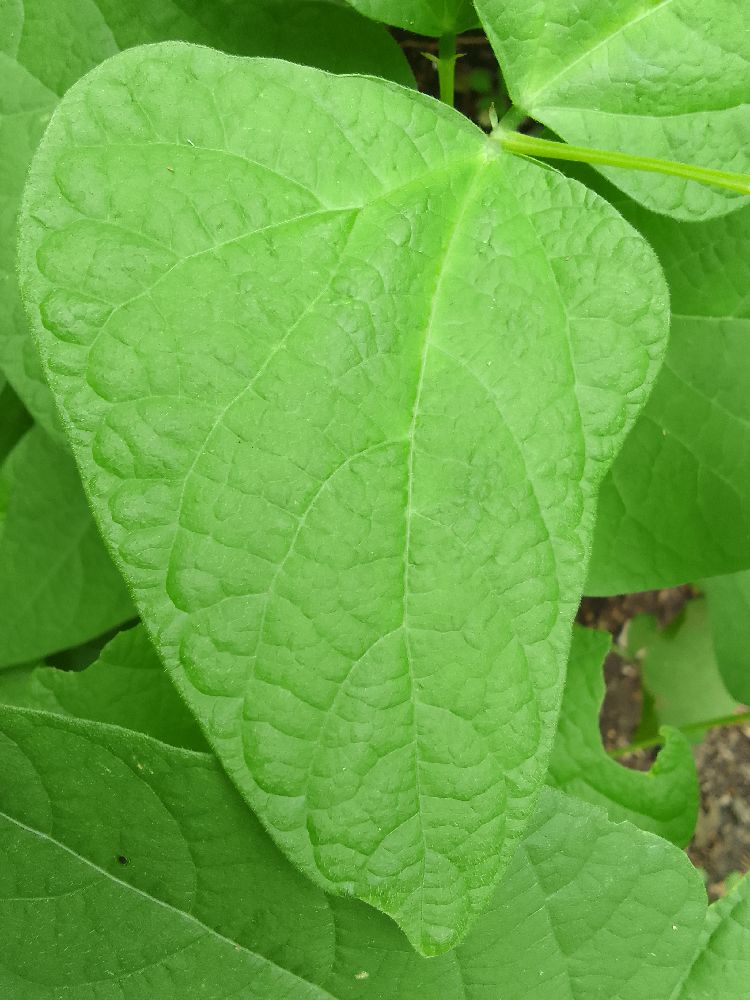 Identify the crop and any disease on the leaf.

common bean, healthy
